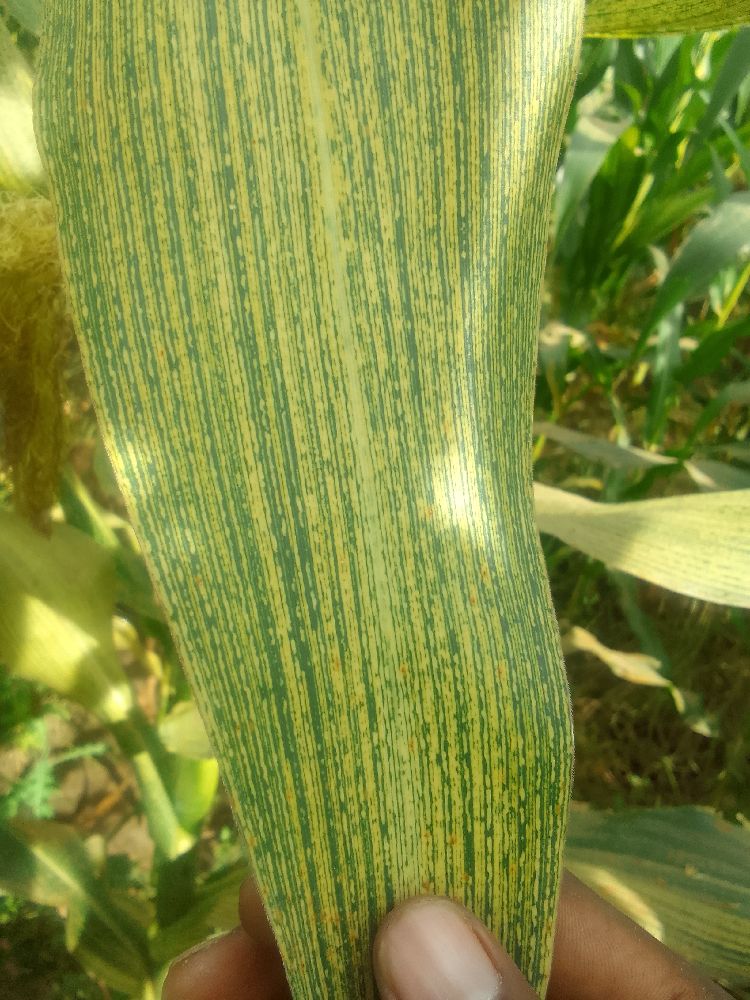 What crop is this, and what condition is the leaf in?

maize, maize streak virus
